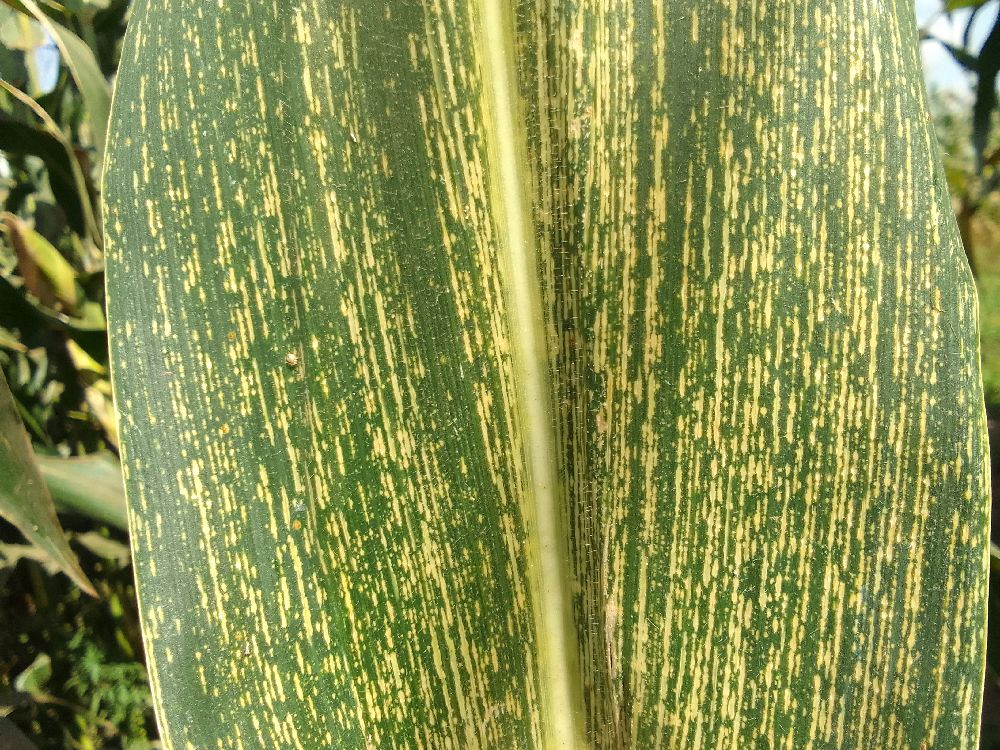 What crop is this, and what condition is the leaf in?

maize, maize streak virus
